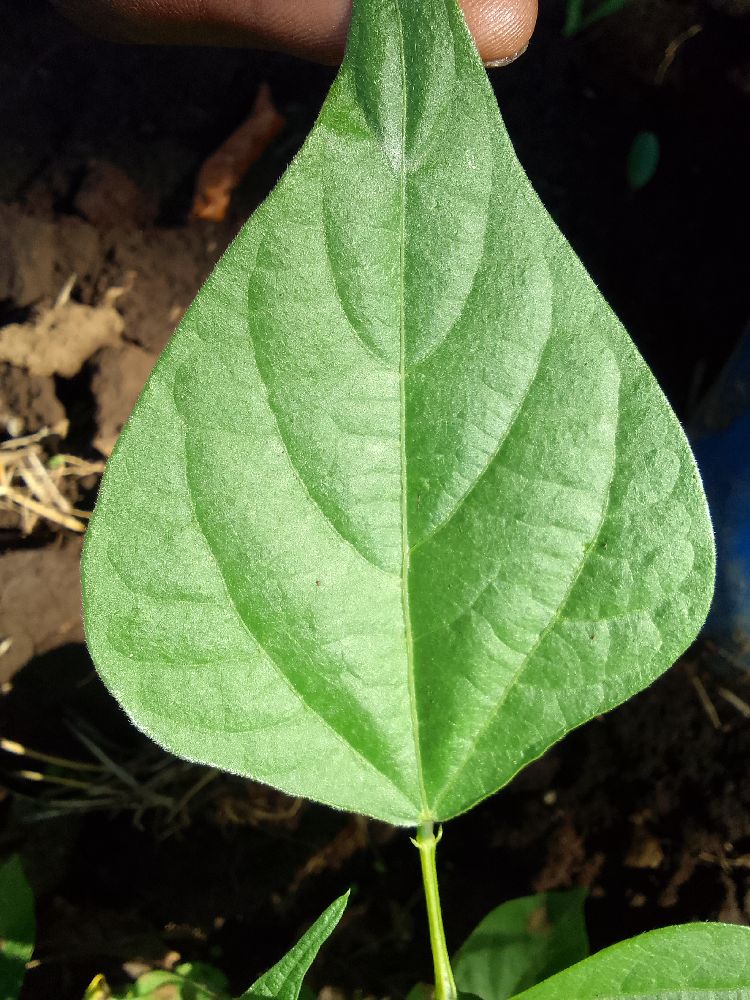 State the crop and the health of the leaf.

common bean, healthy
